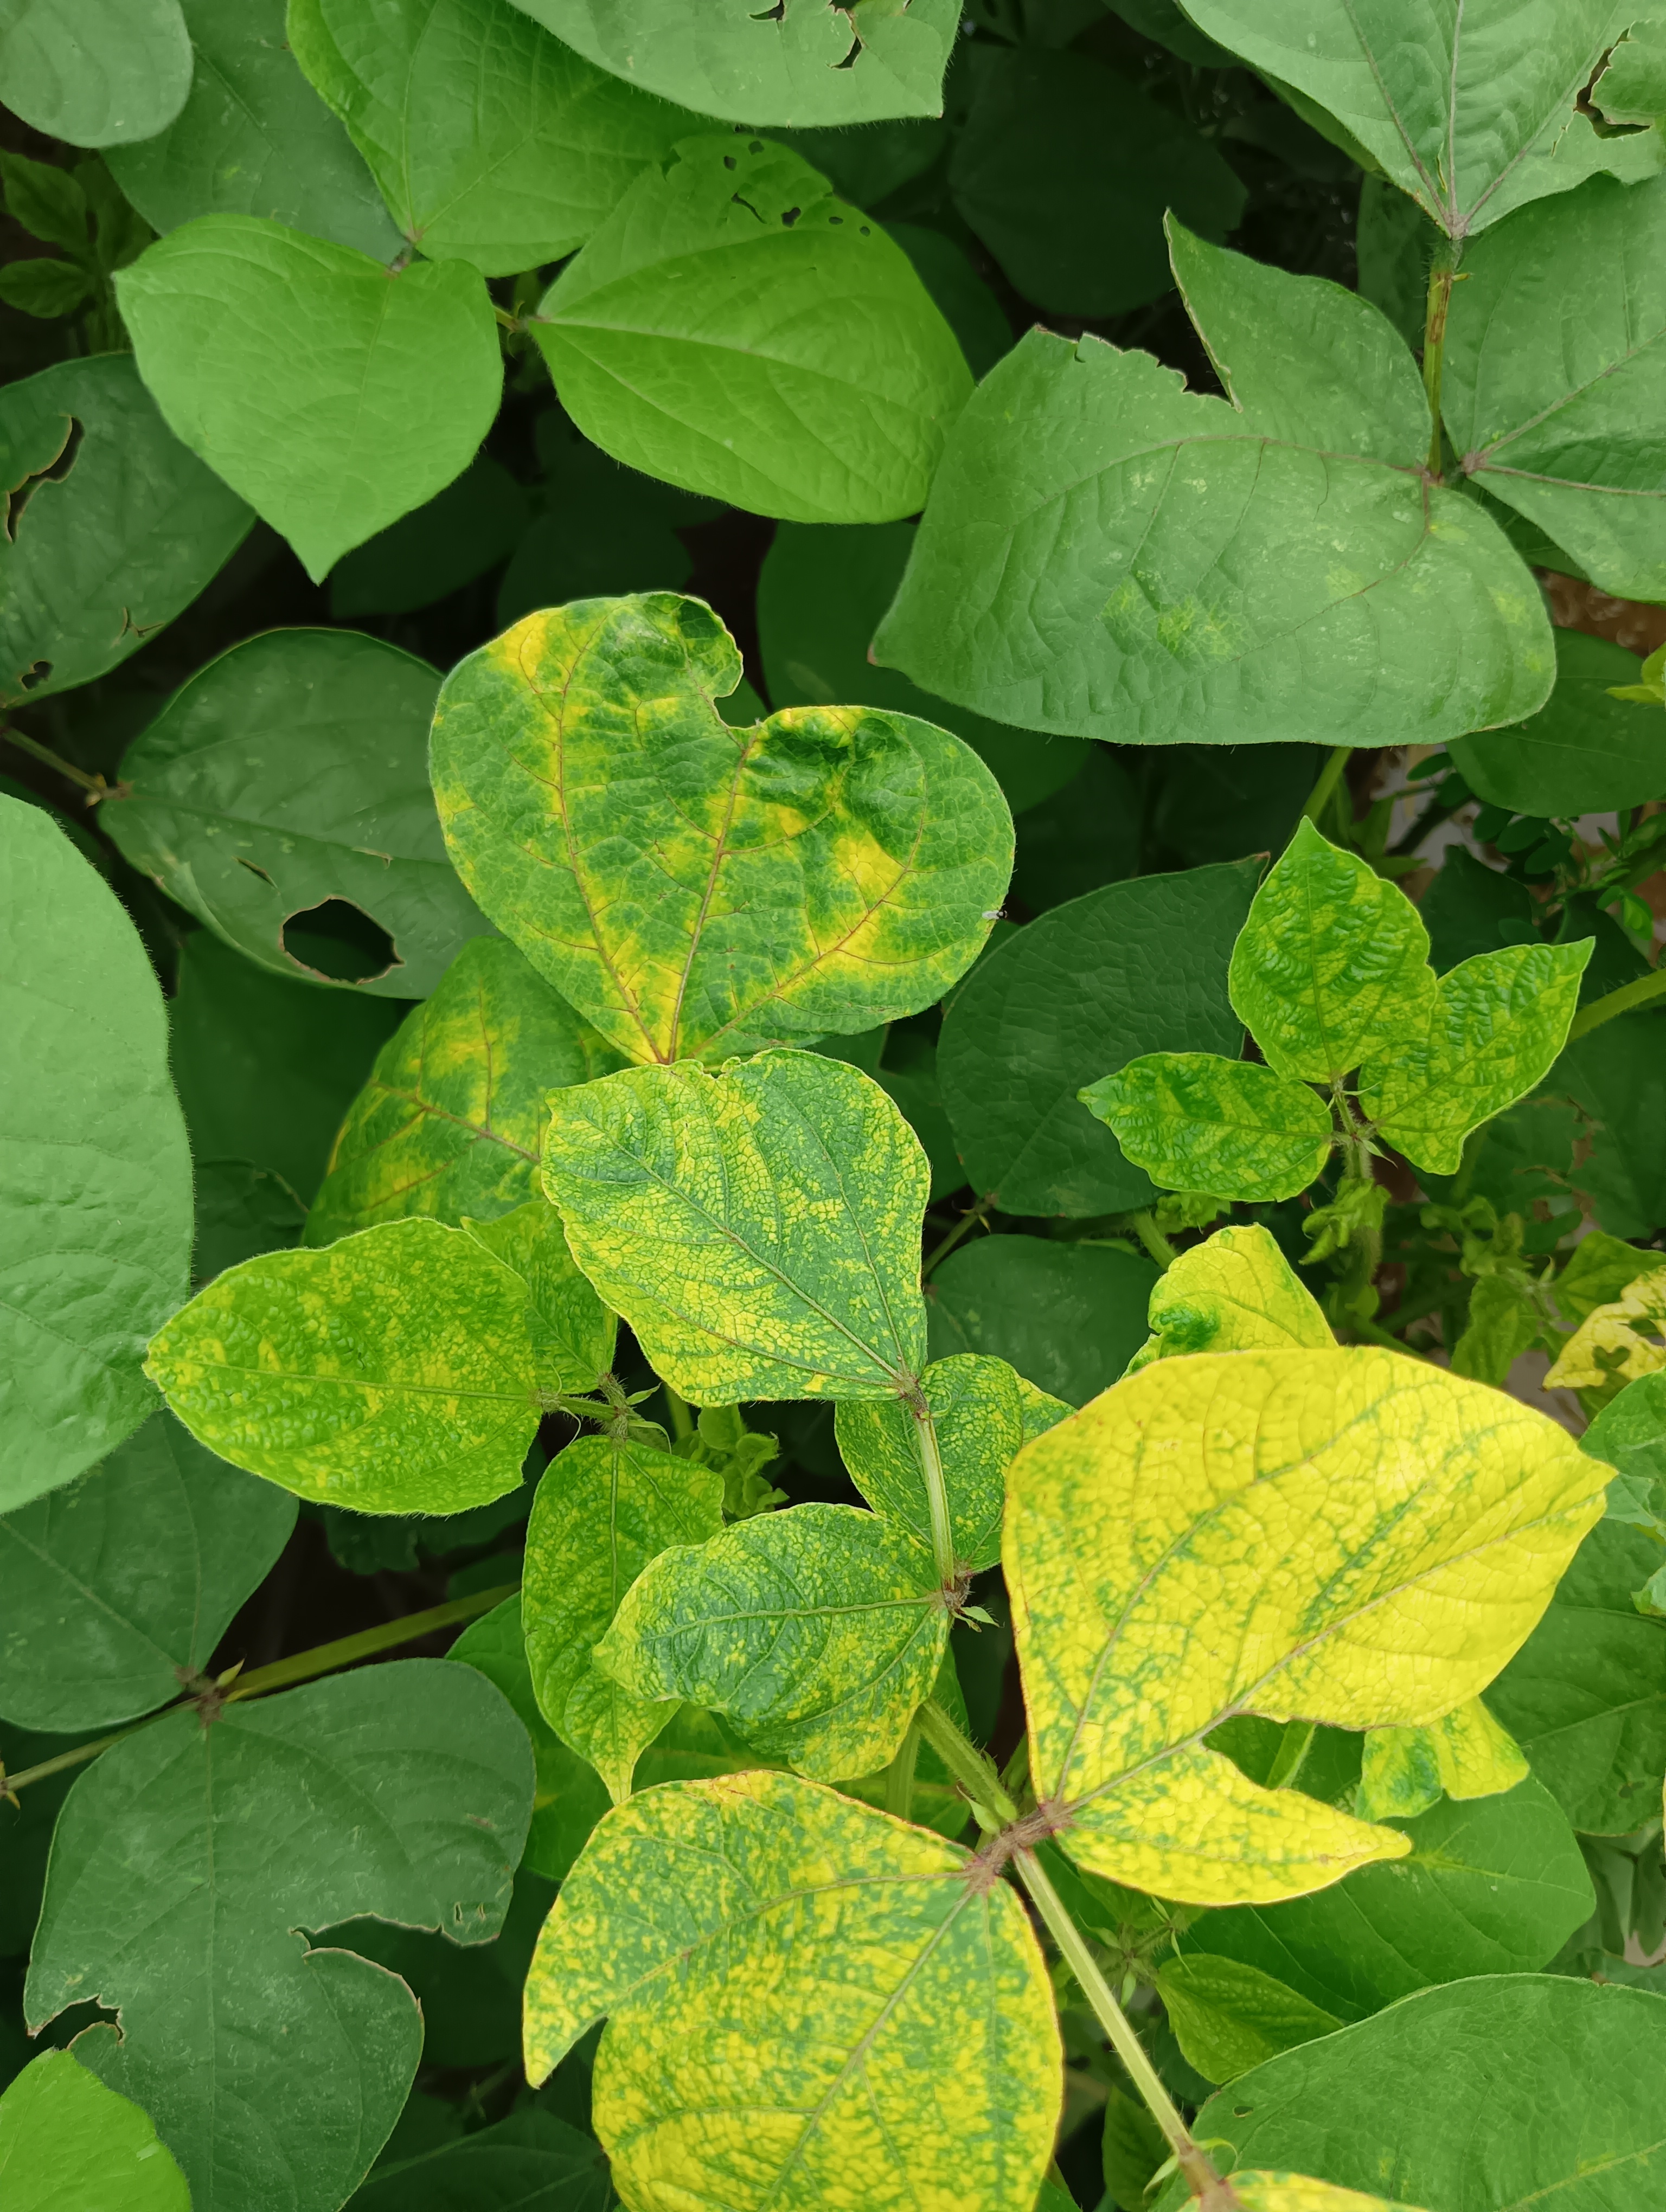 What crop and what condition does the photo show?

mungbean, yellow mosaic
